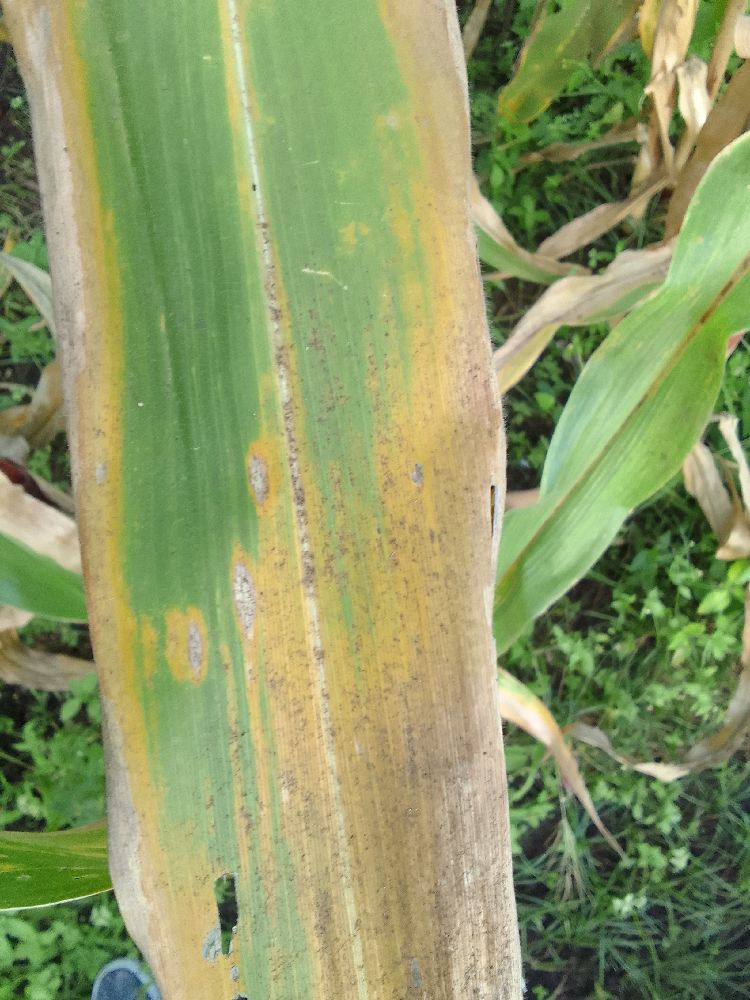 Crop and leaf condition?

maize, maize lethal necrosis
